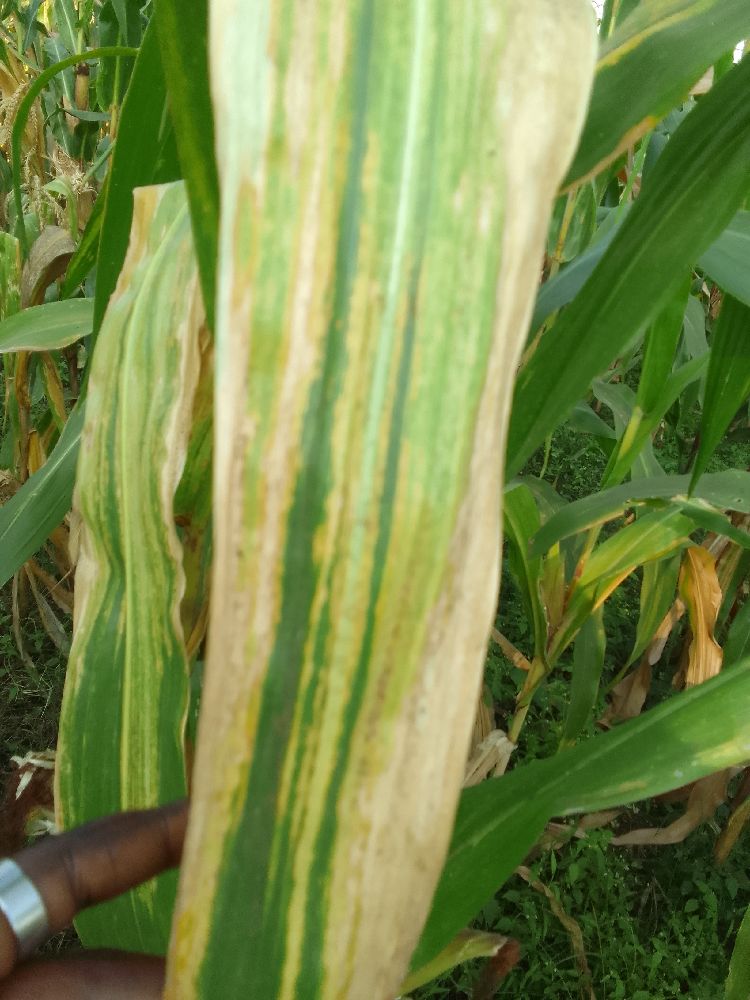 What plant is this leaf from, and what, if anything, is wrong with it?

maize, maize lethal necrosis
